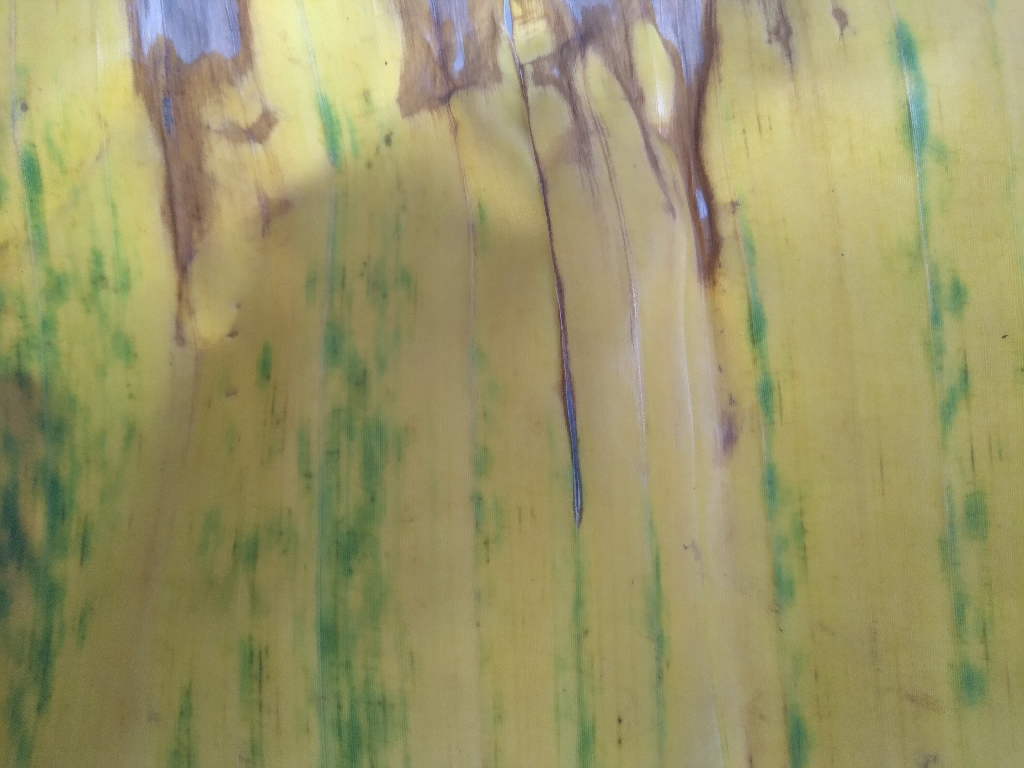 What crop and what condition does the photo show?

banana, fusarium wilt race 1
